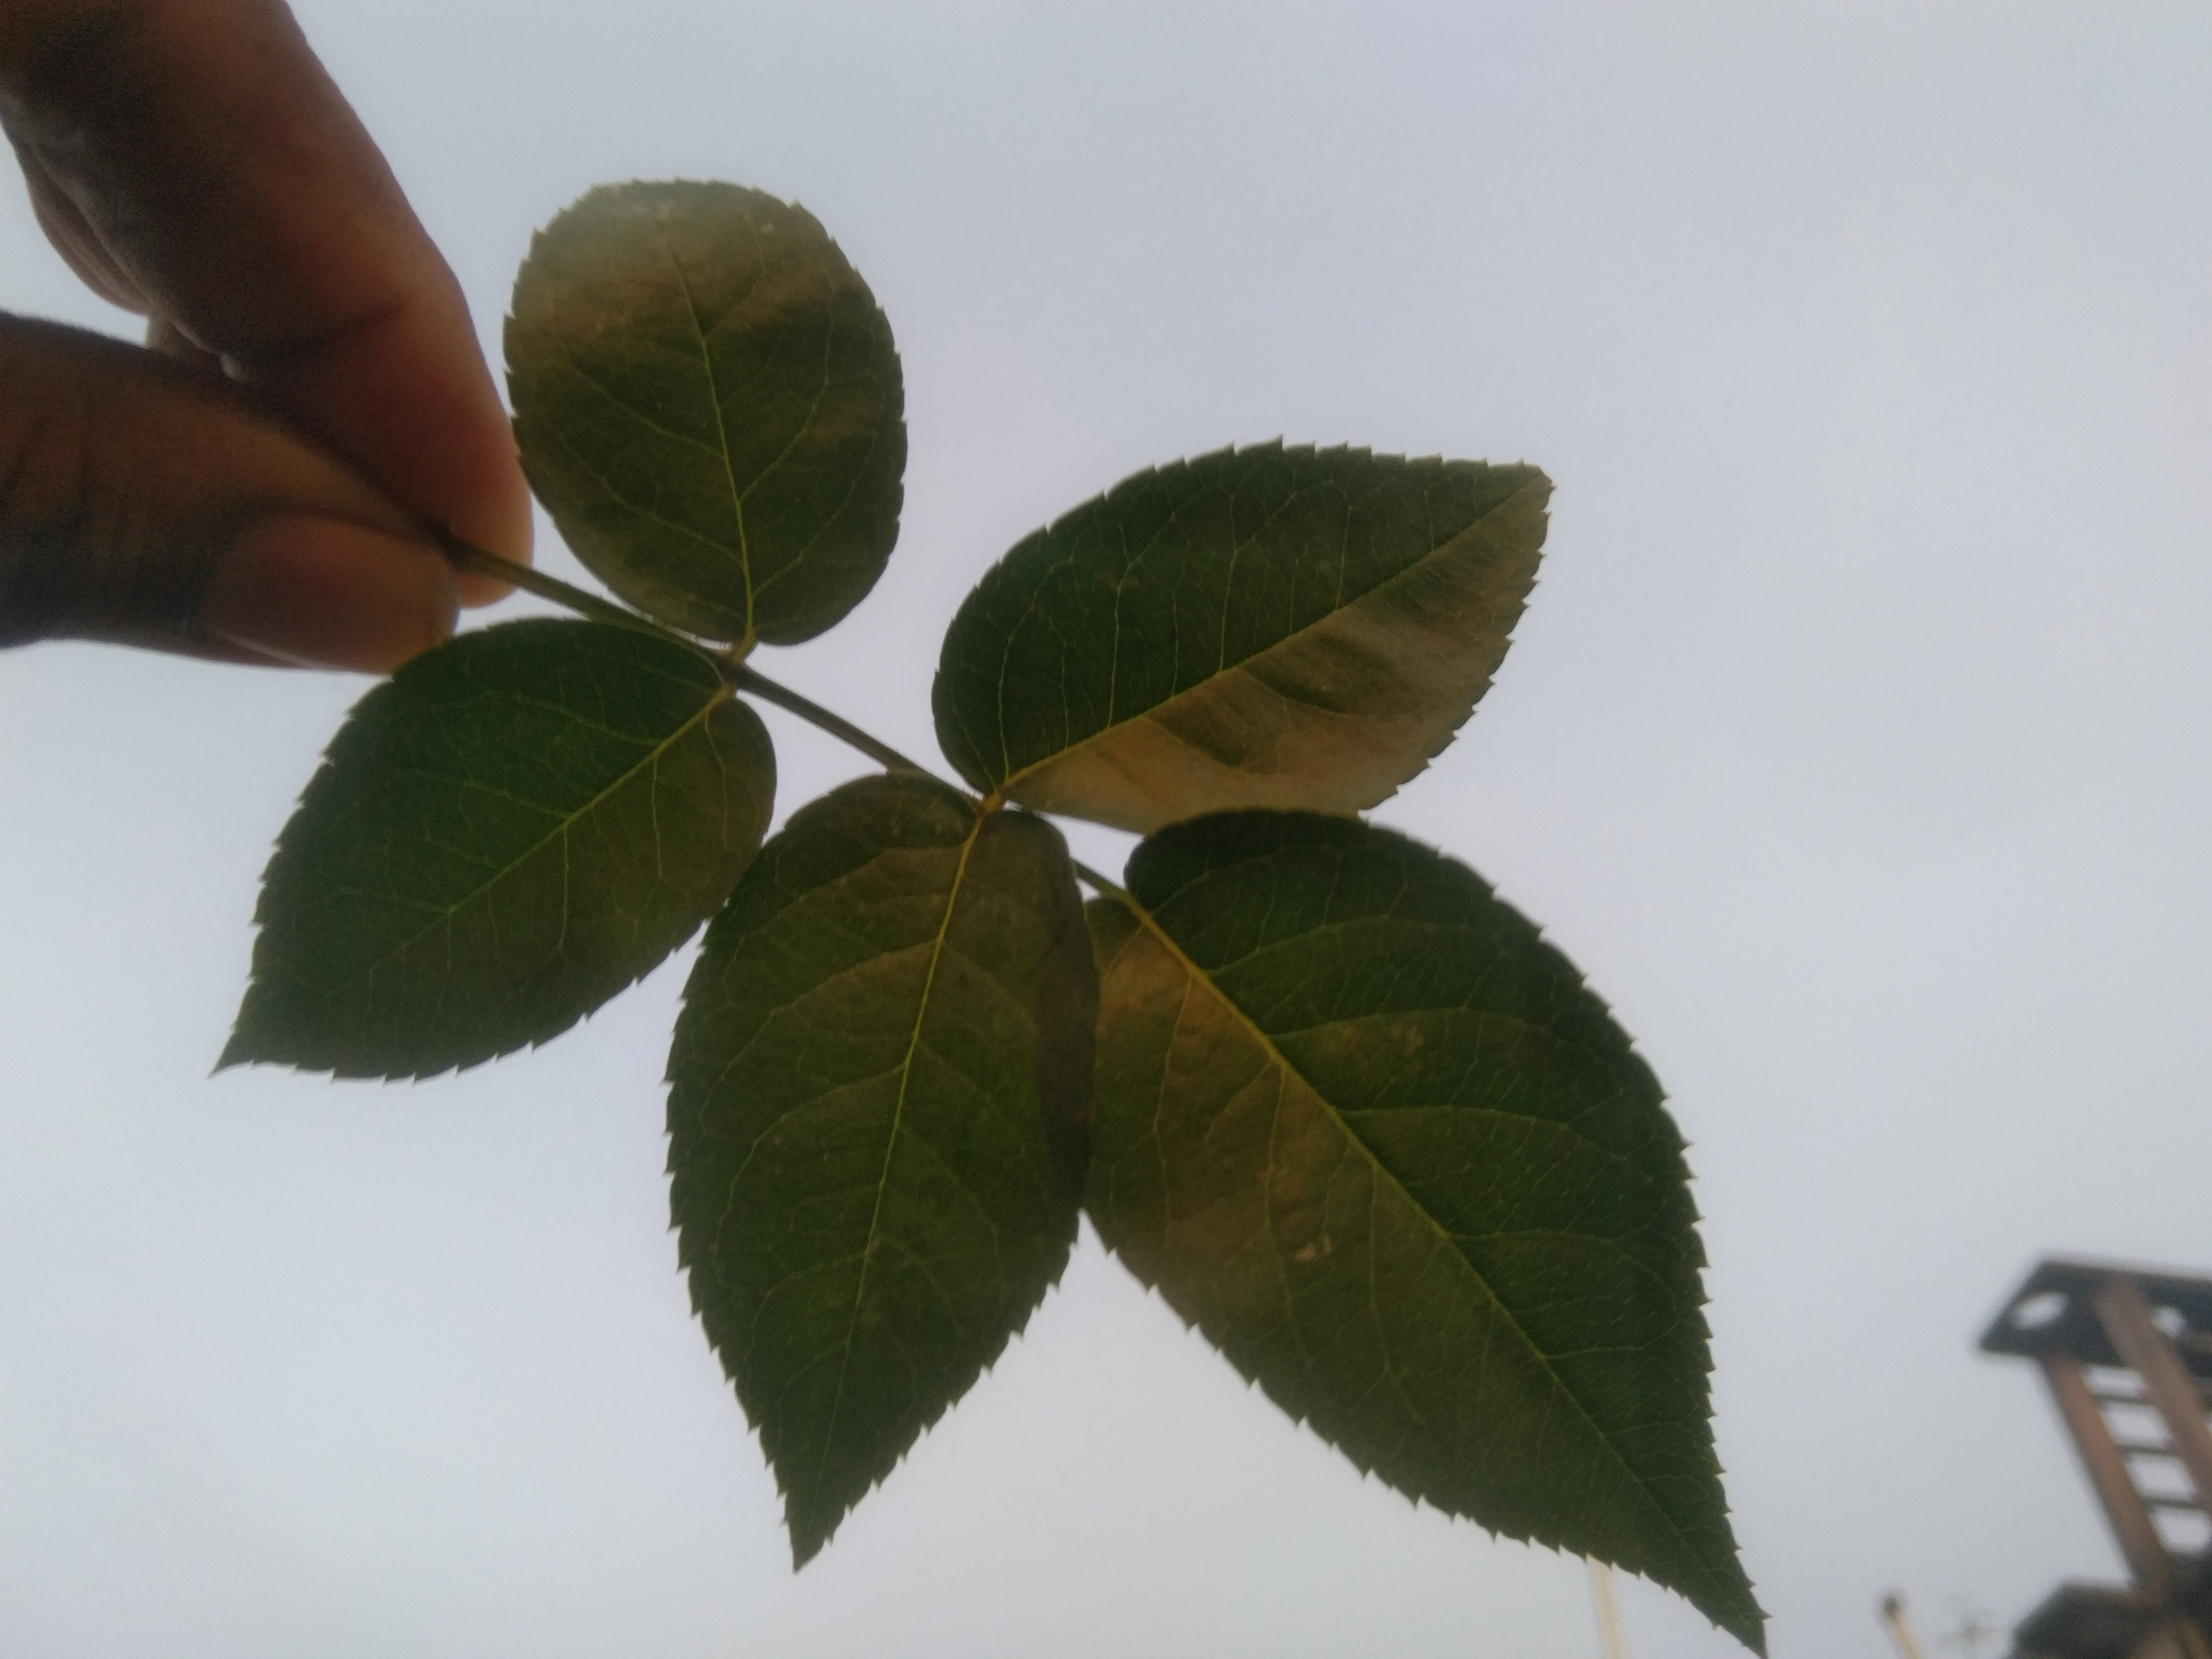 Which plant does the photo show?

rose
